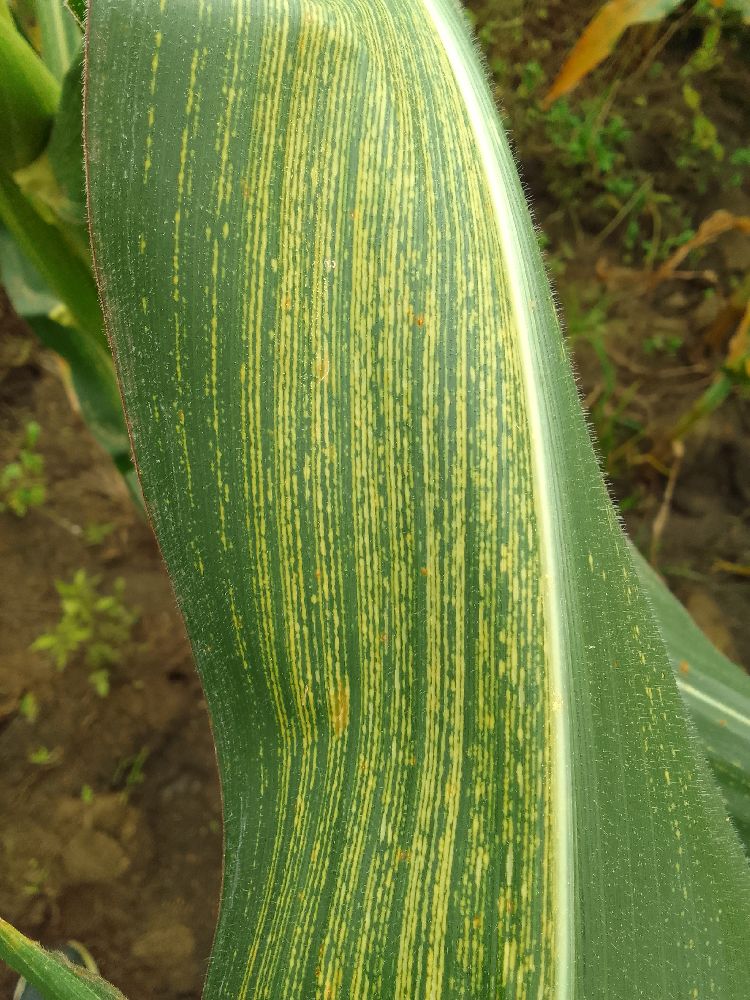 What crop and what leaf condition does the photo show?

maize, maize streak virus
